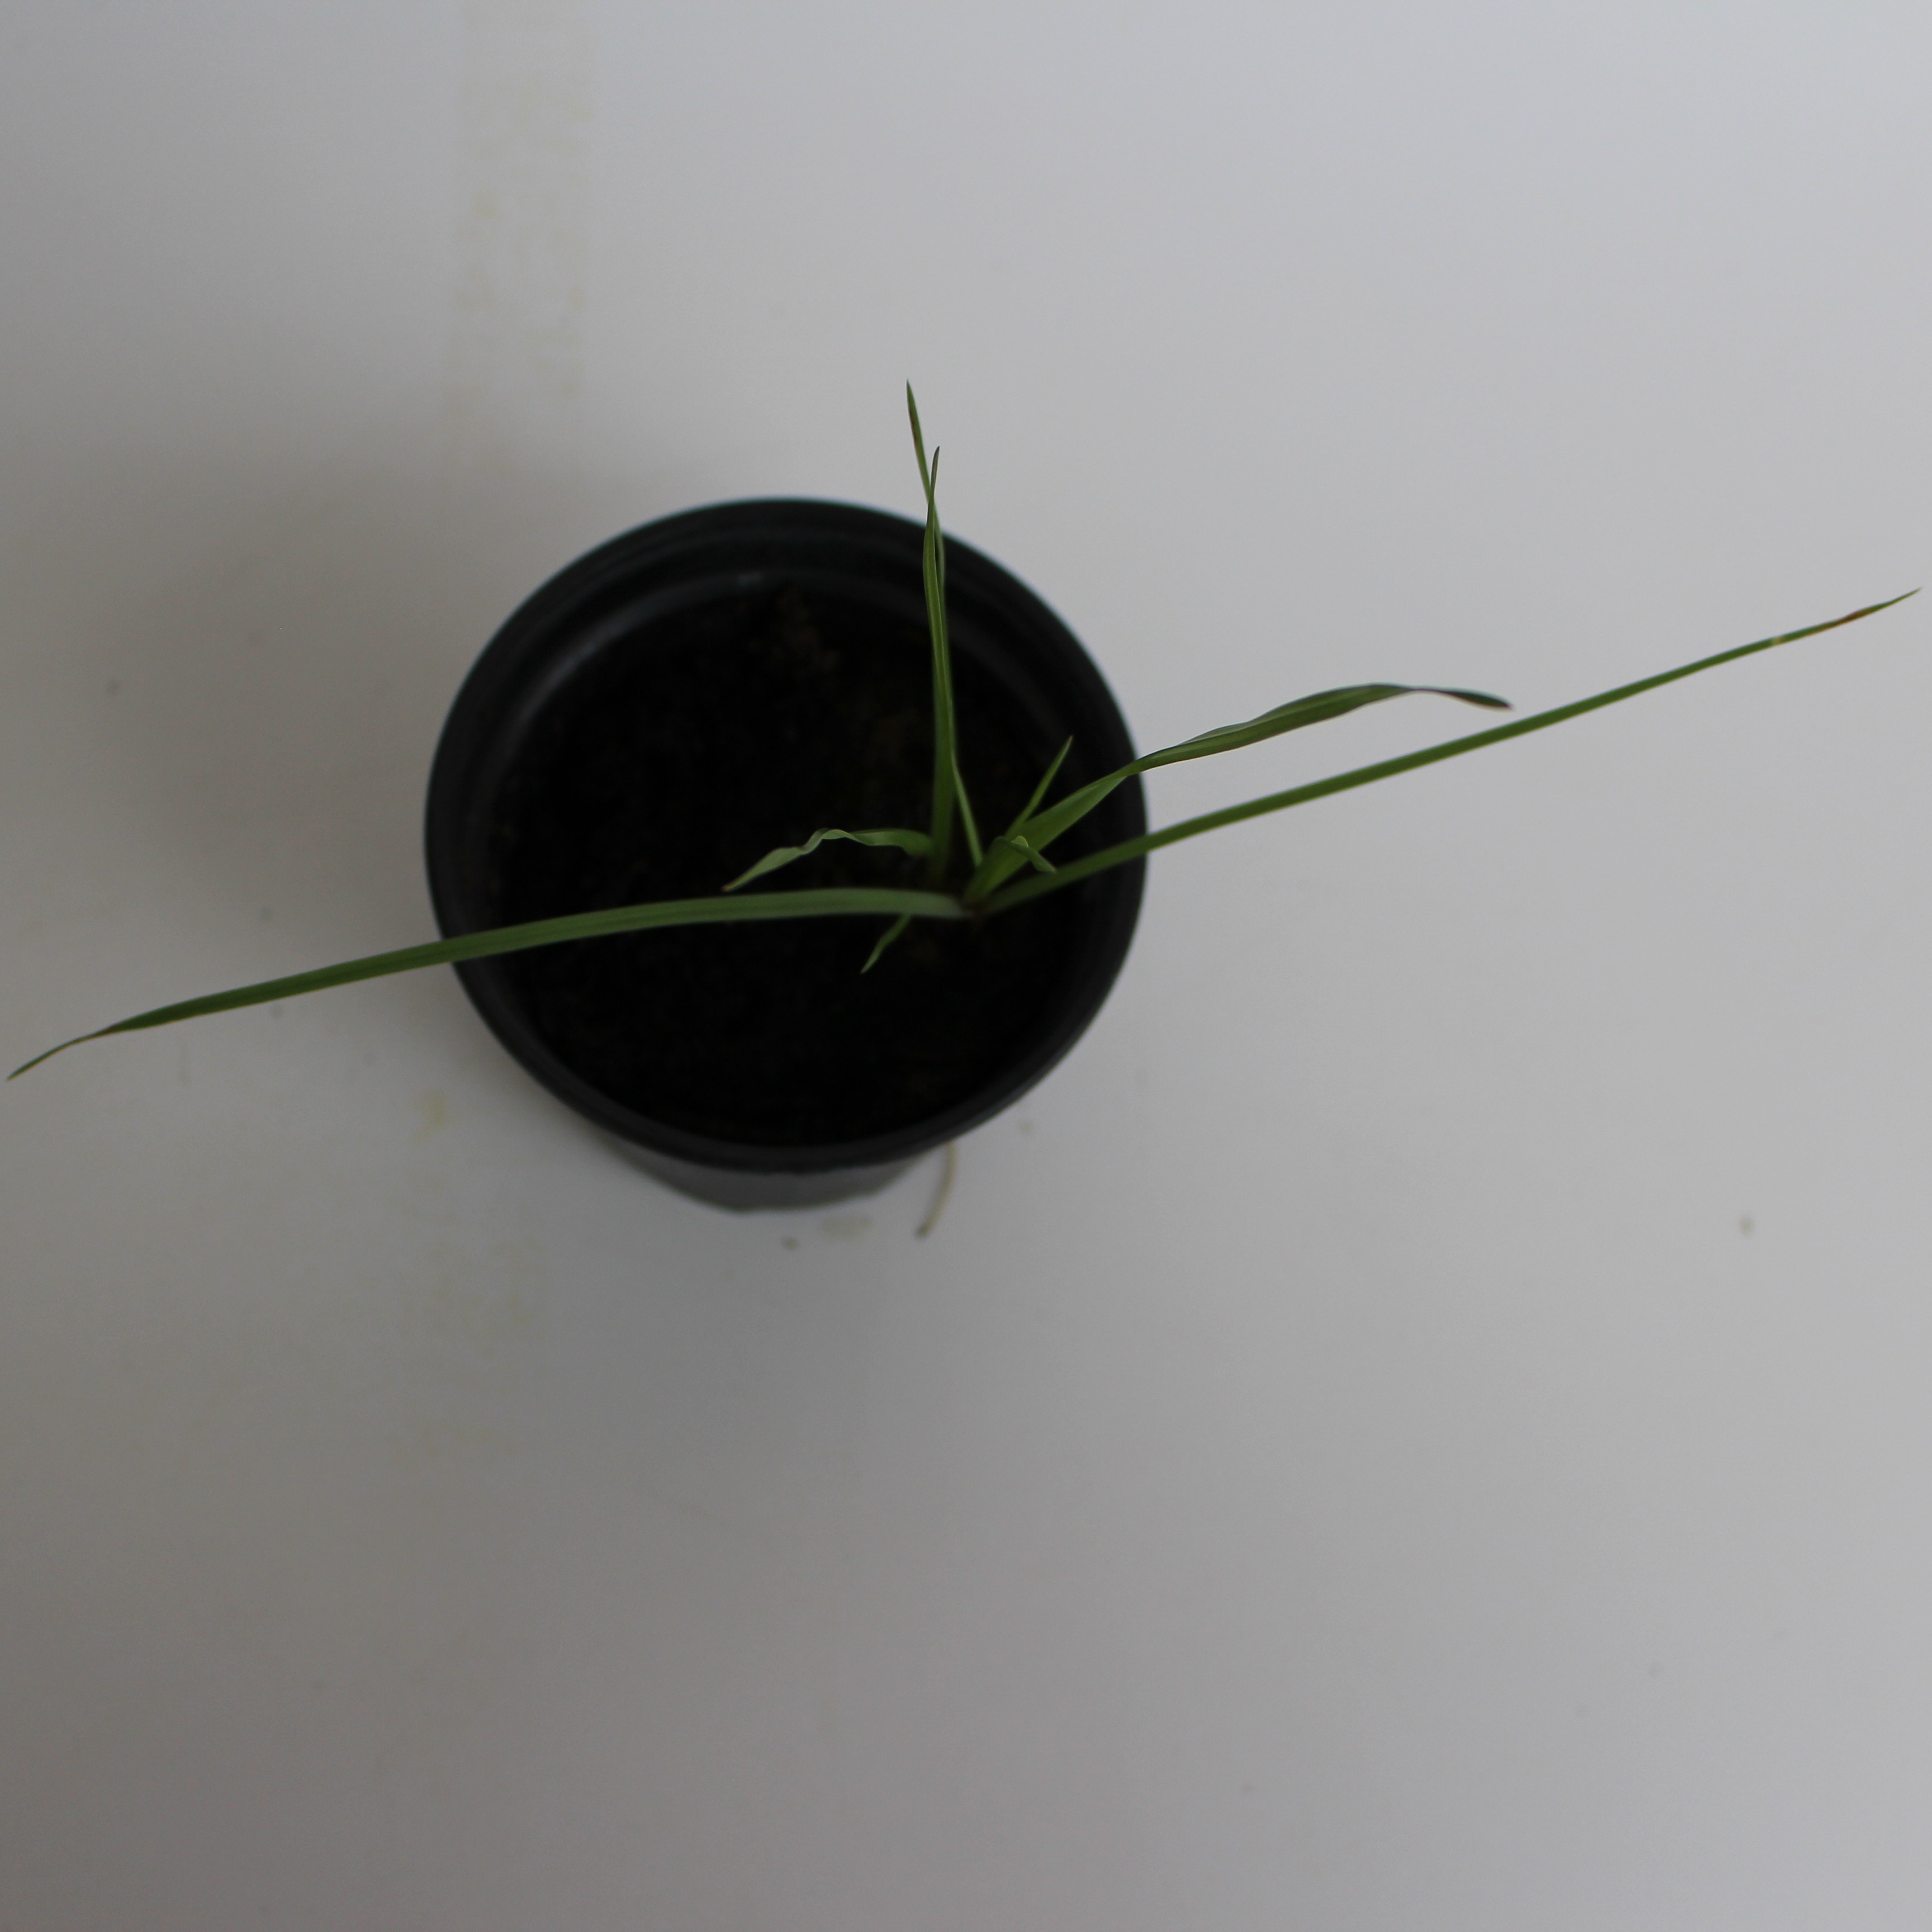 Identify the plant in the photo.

Lolium multiflorum
